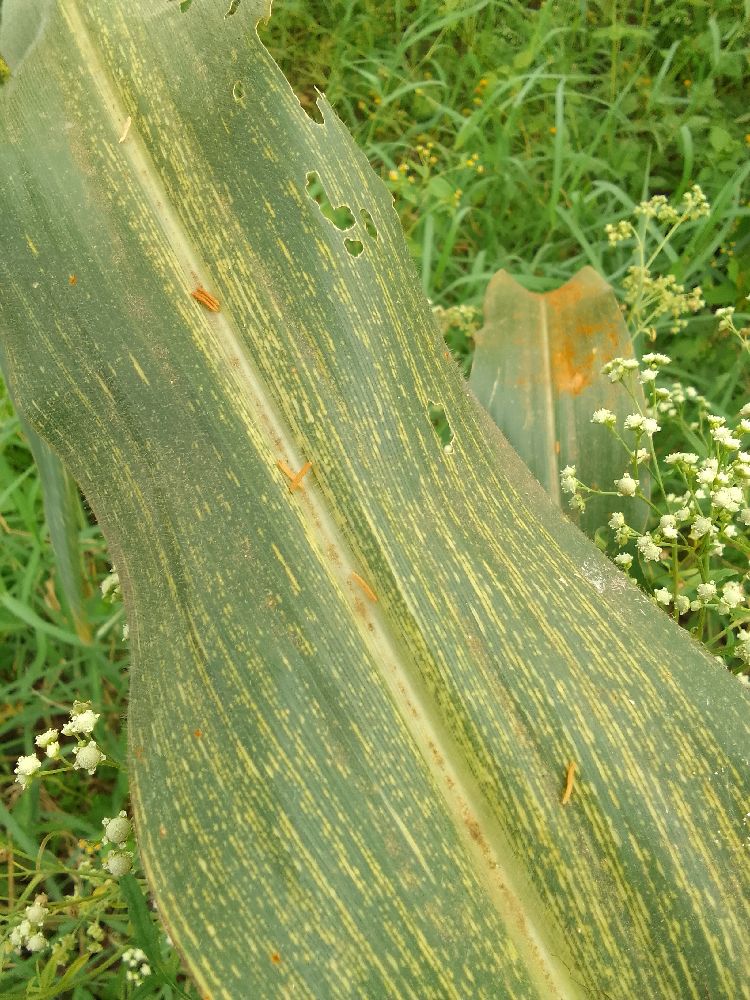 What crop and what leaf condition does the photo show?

maize, maize streak virus
